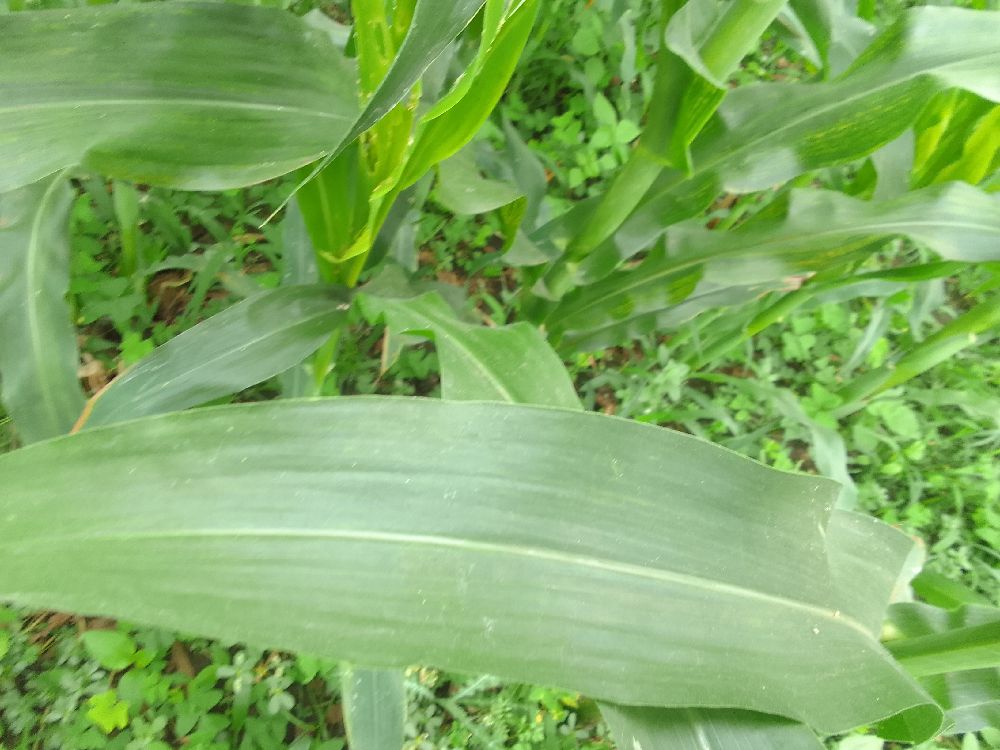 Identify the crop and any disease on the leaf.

maize, healthy
